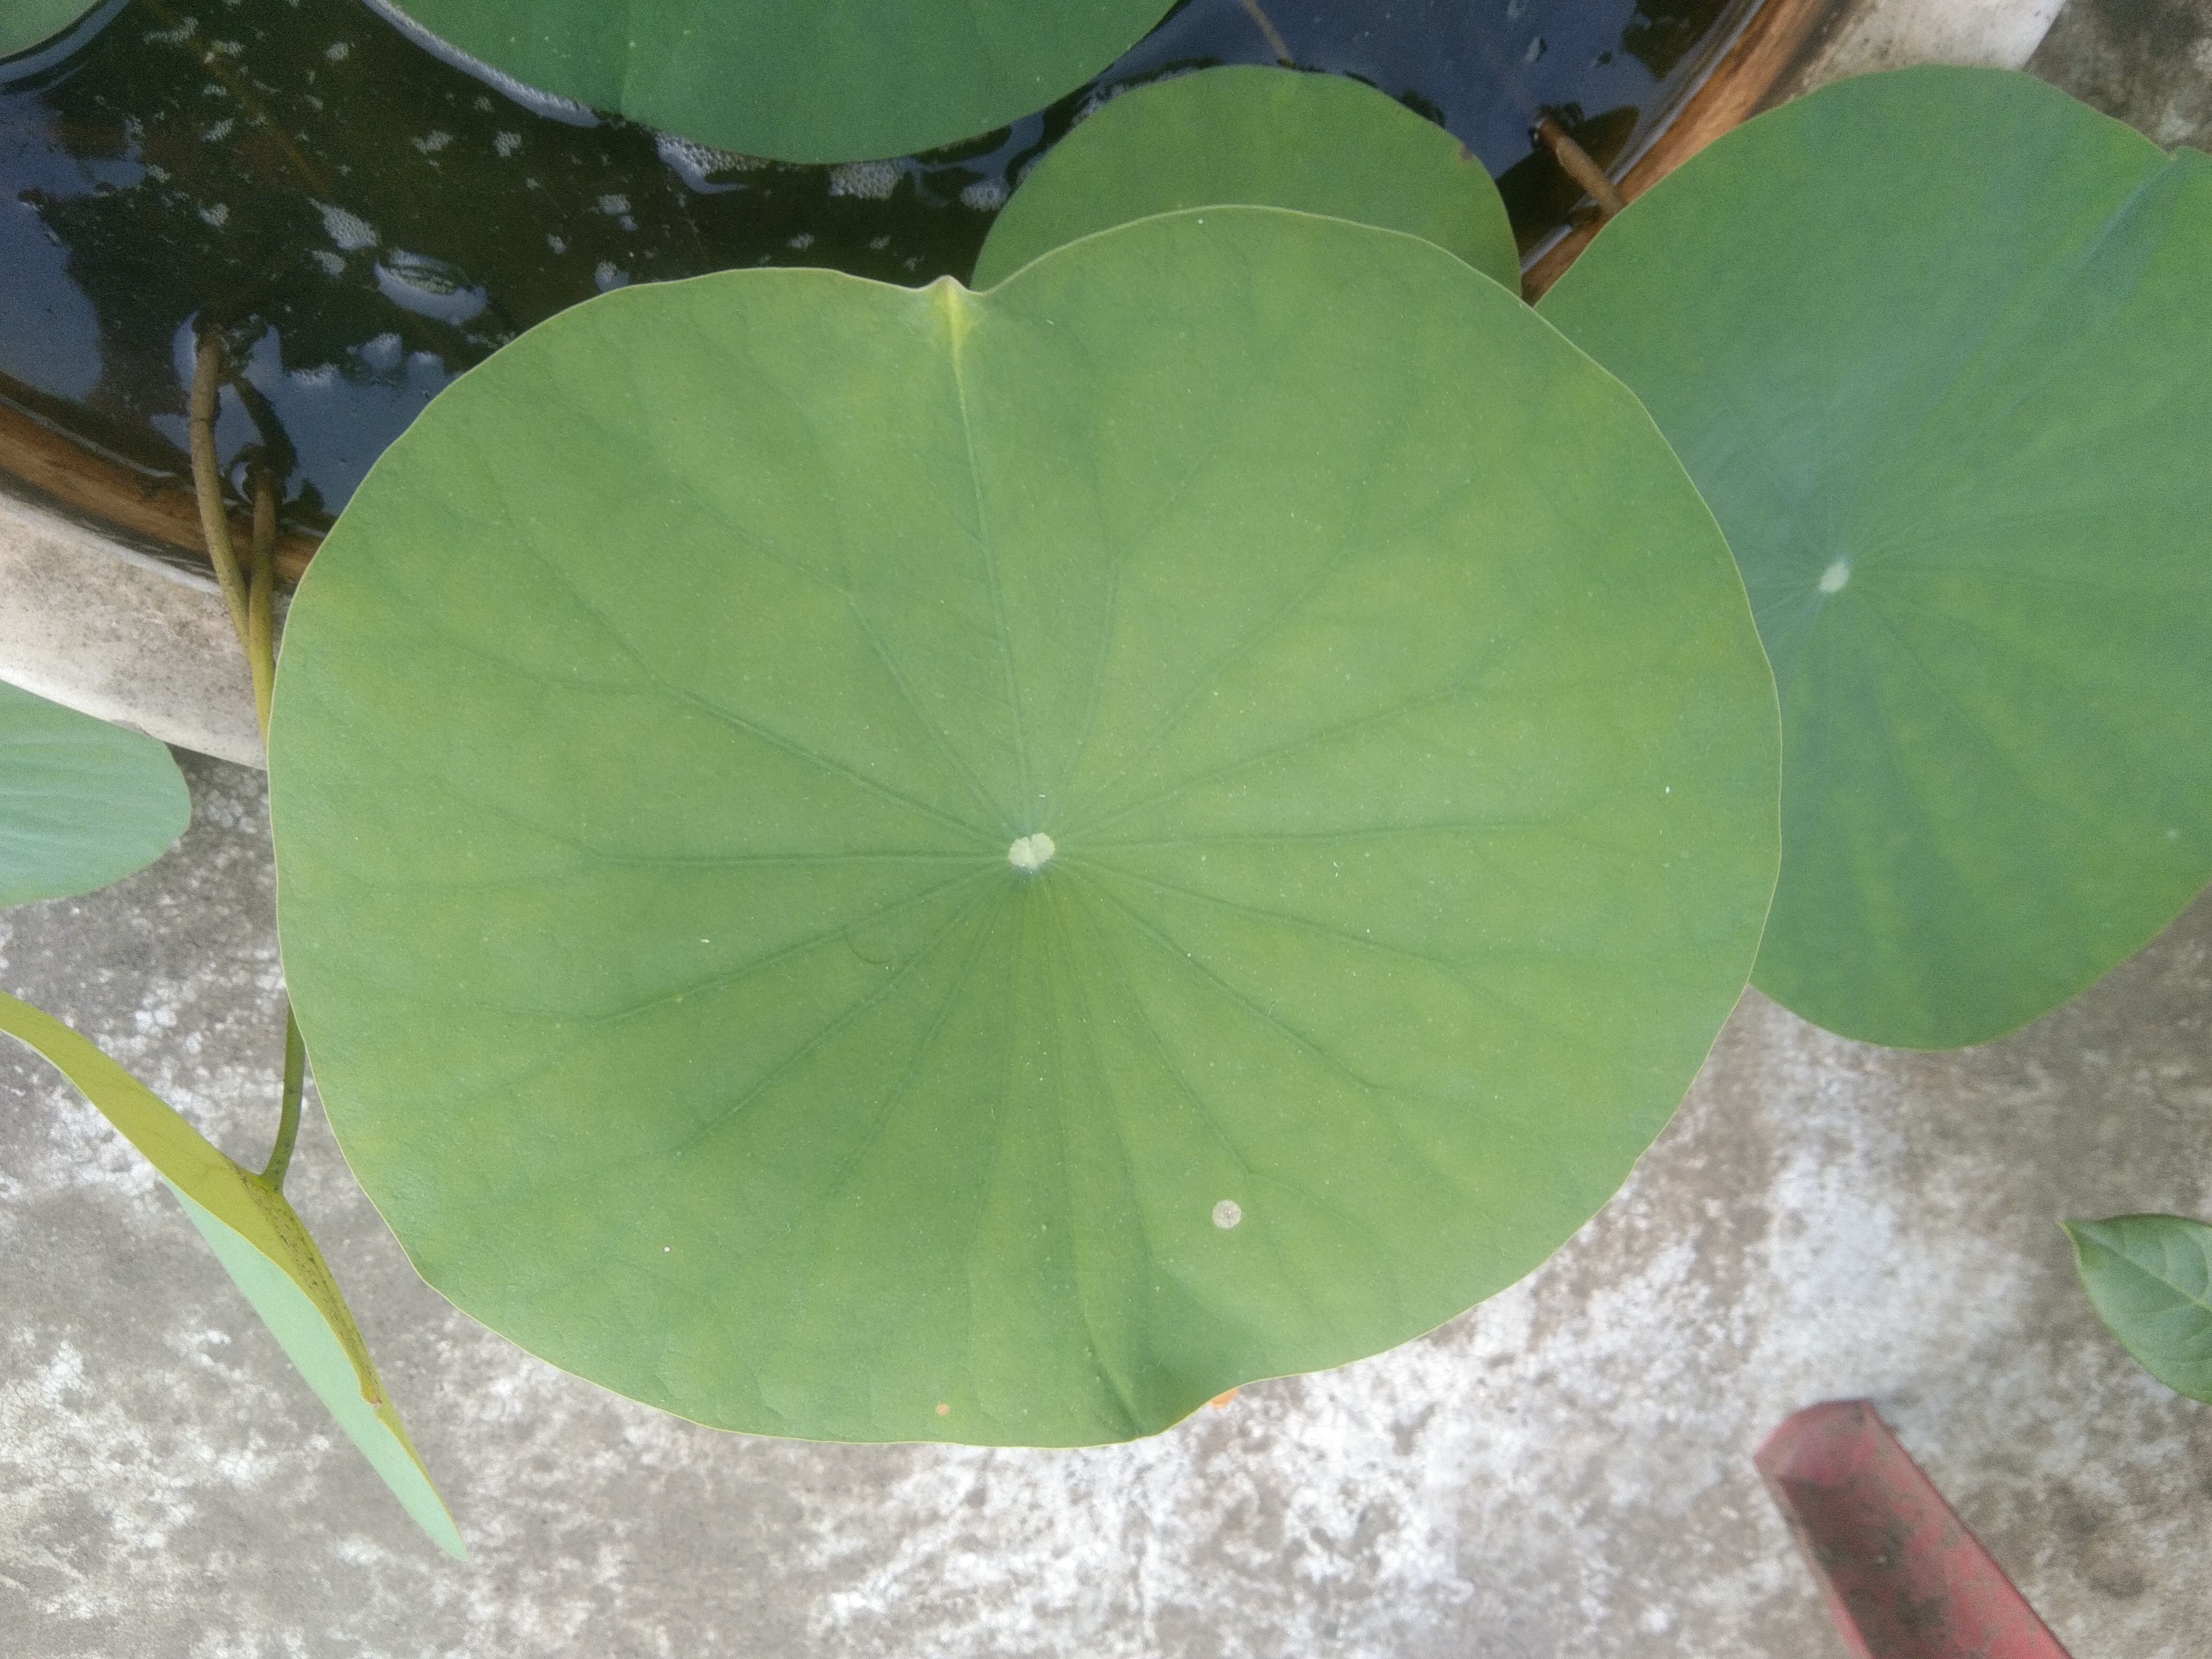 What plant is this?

lotus
